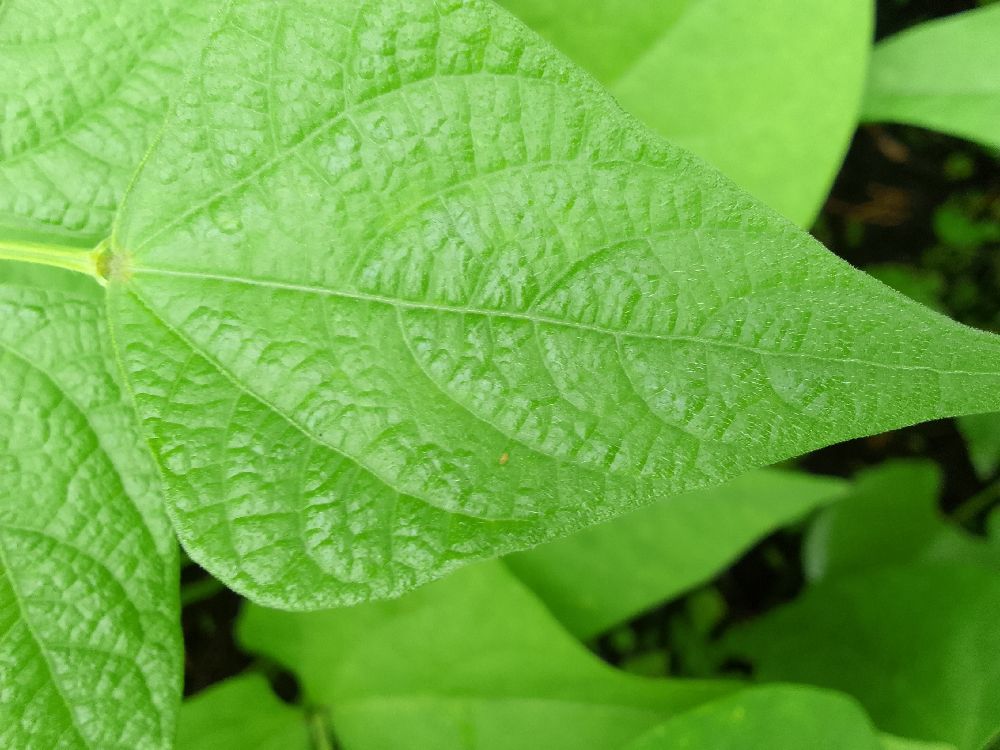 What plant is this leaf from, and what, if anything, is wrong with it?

maize, healthy
